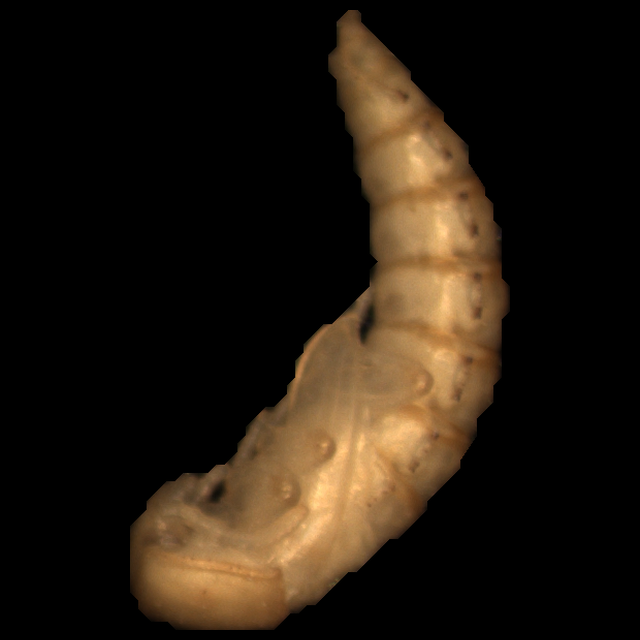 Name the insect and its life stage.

mealworm pupa
